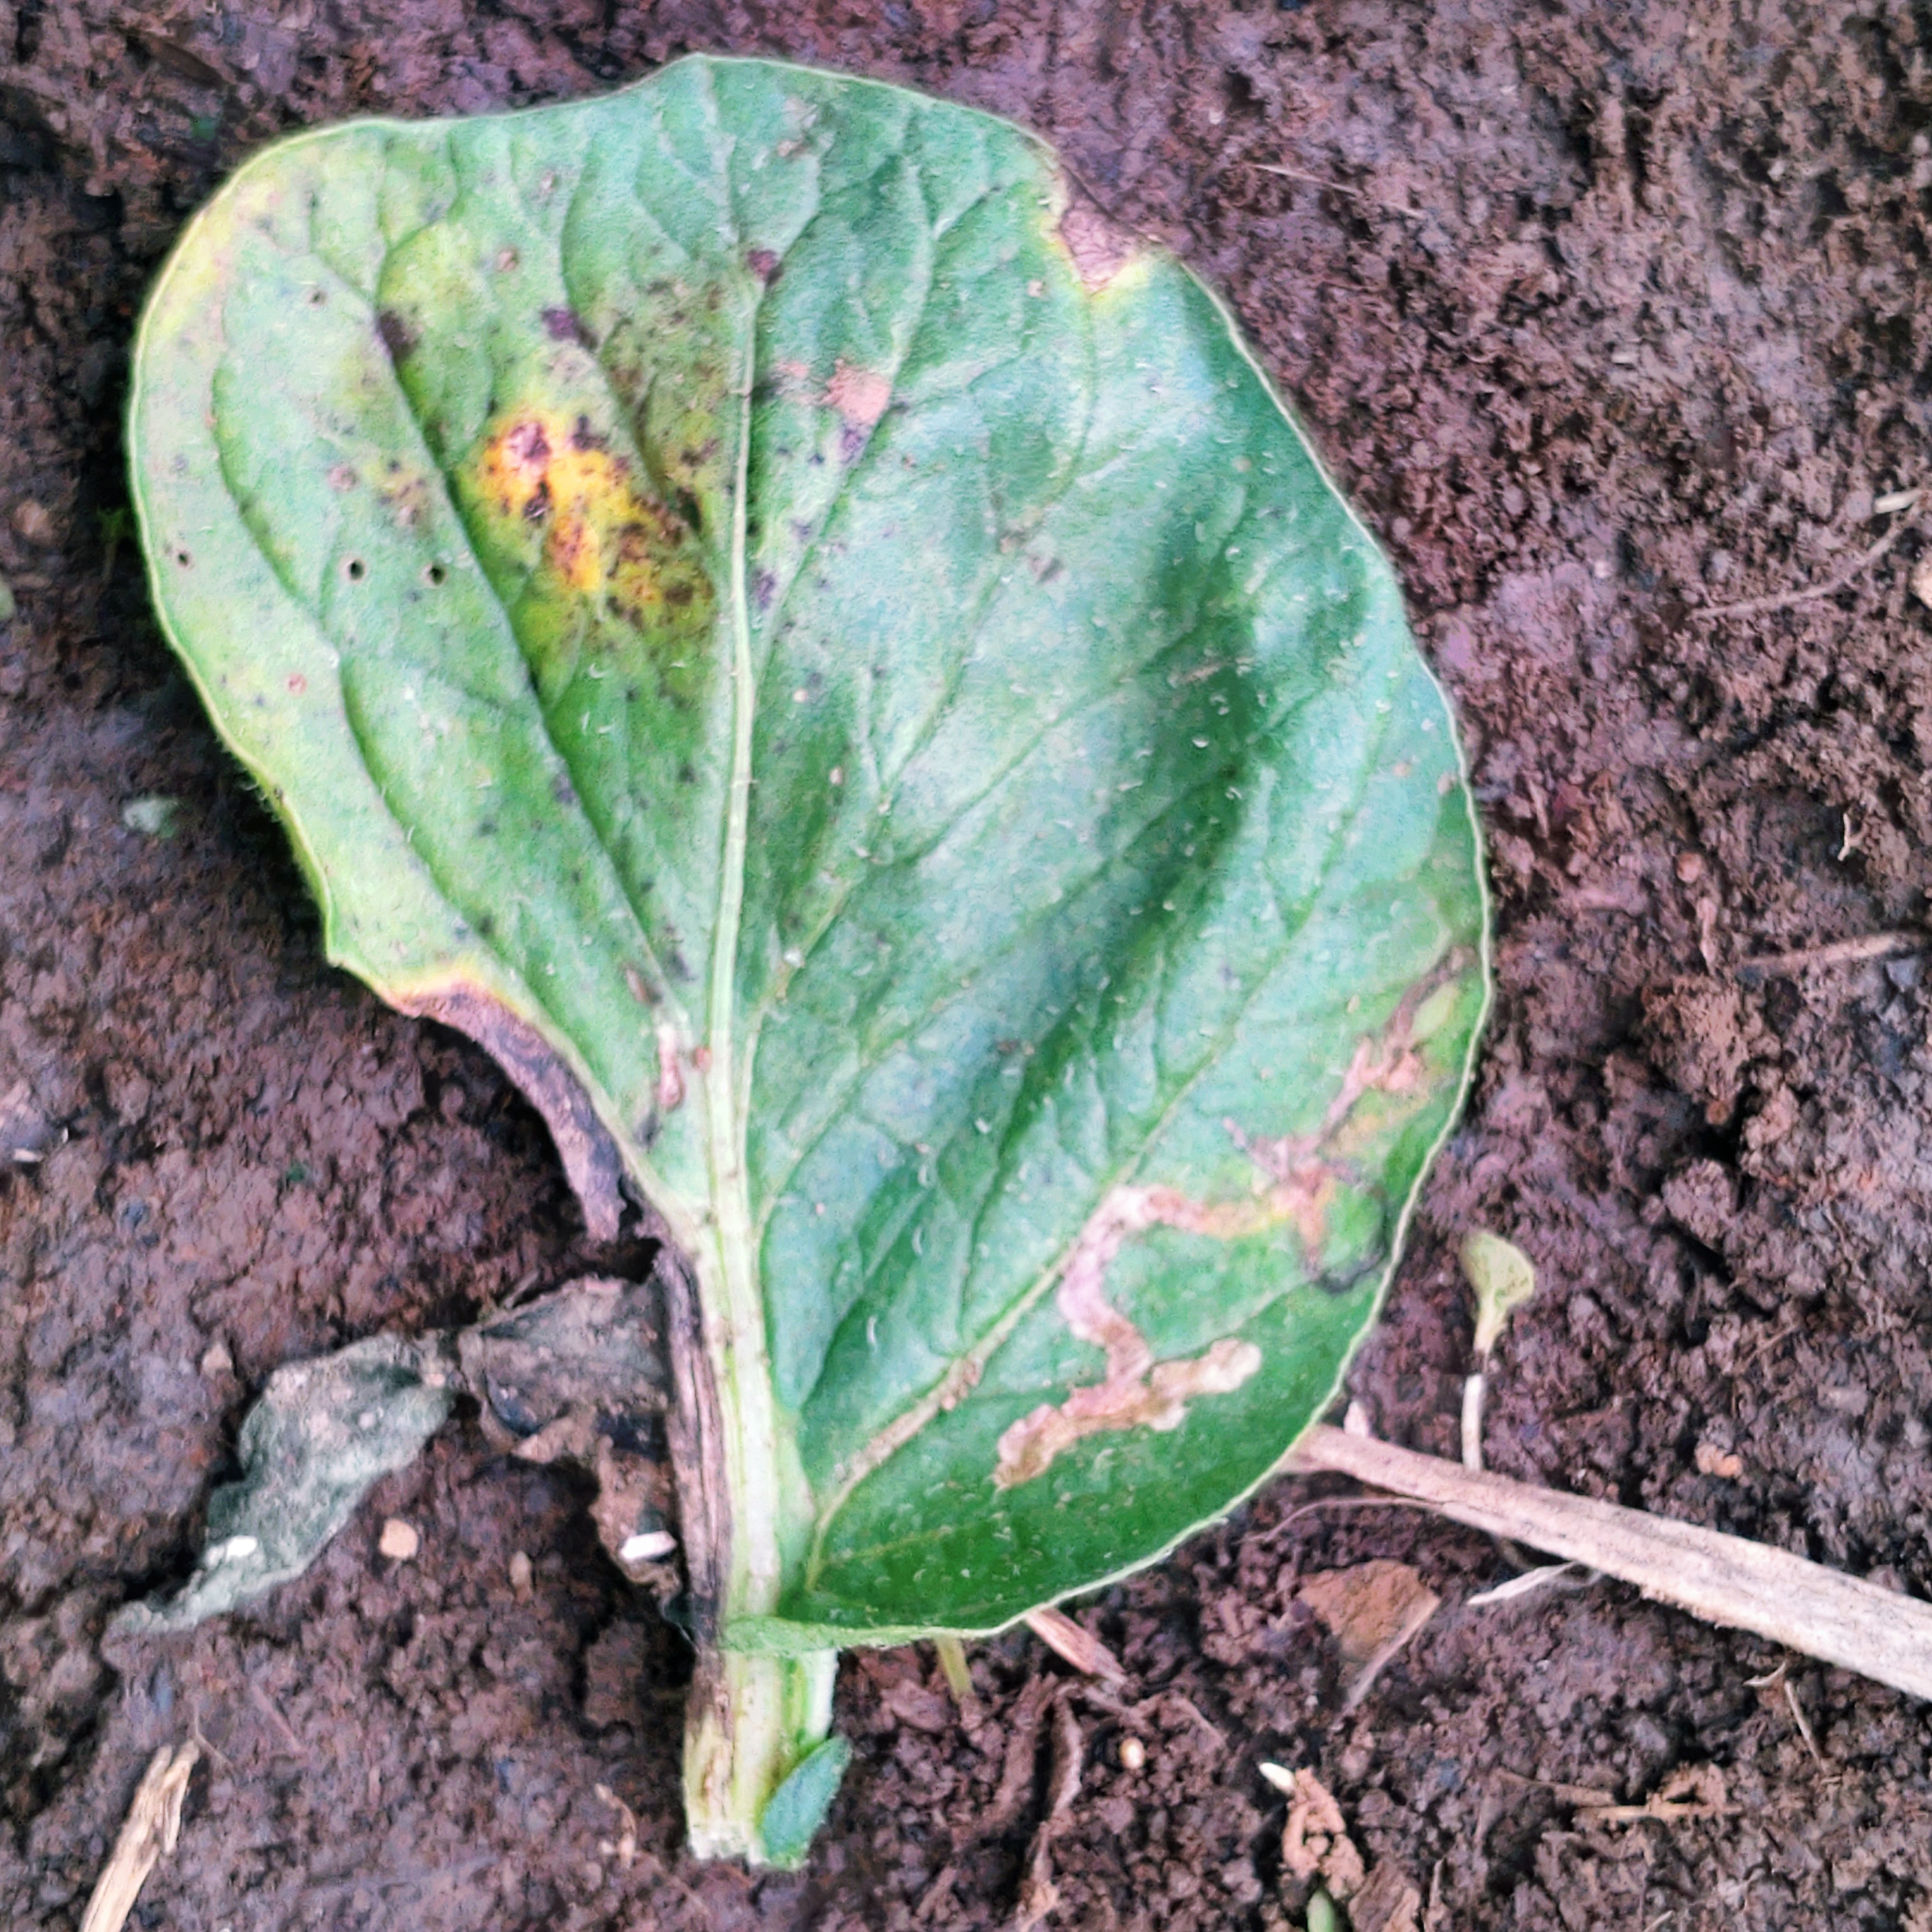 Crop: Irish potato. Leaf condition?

late blight
